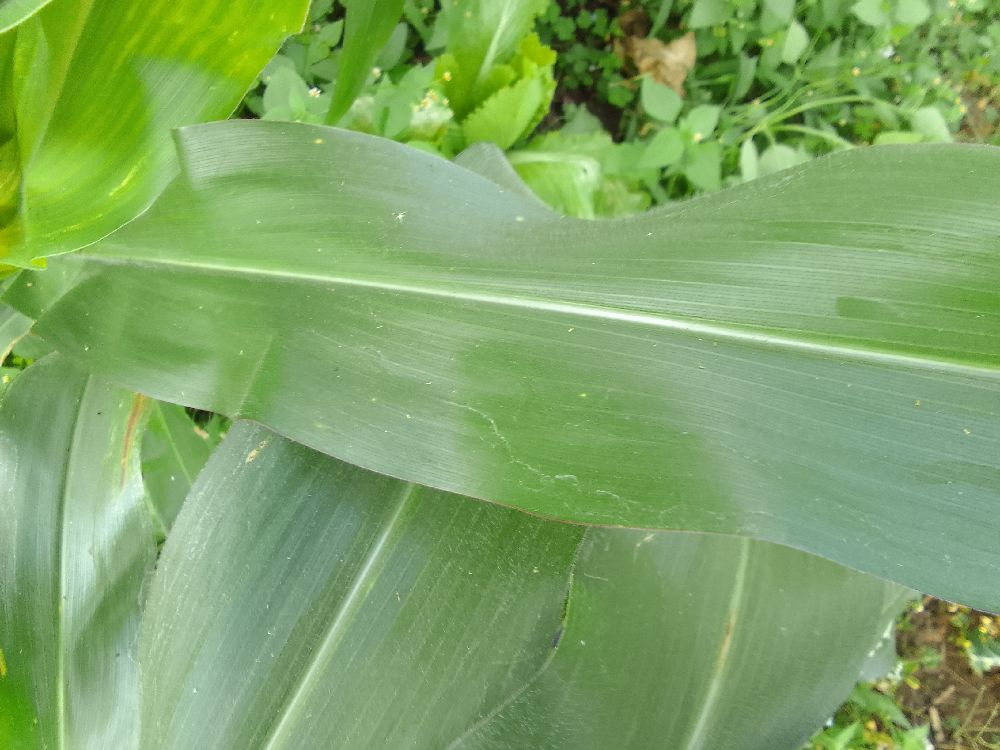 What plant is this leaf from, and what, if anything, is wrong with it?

maize, healthy
